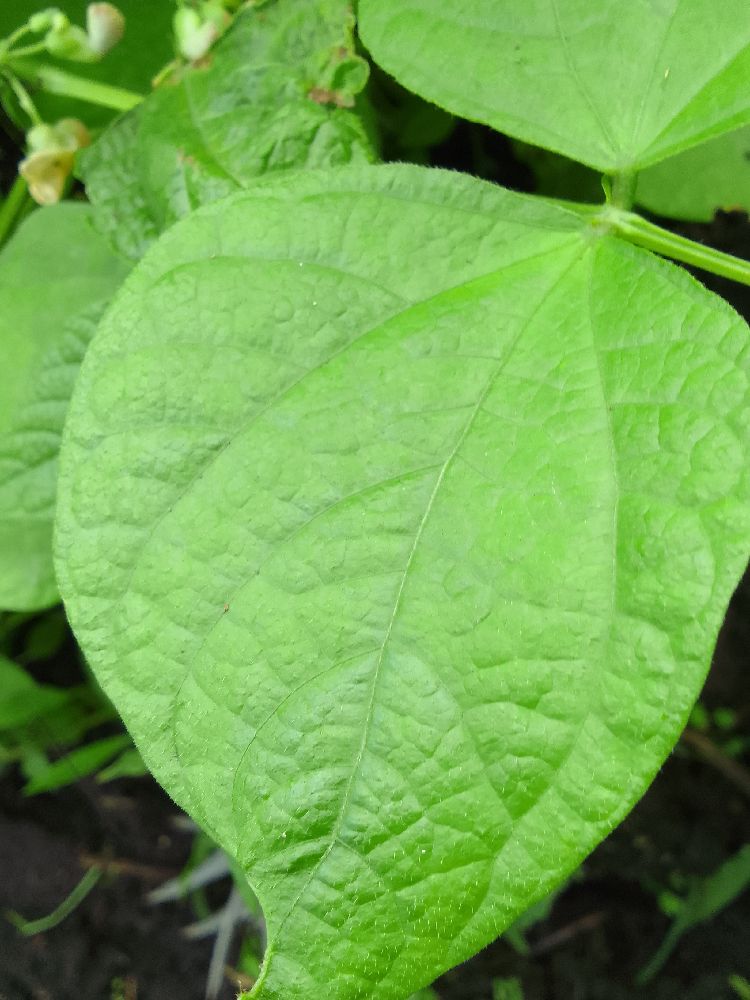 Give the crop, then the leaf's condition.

common bean, healthy
